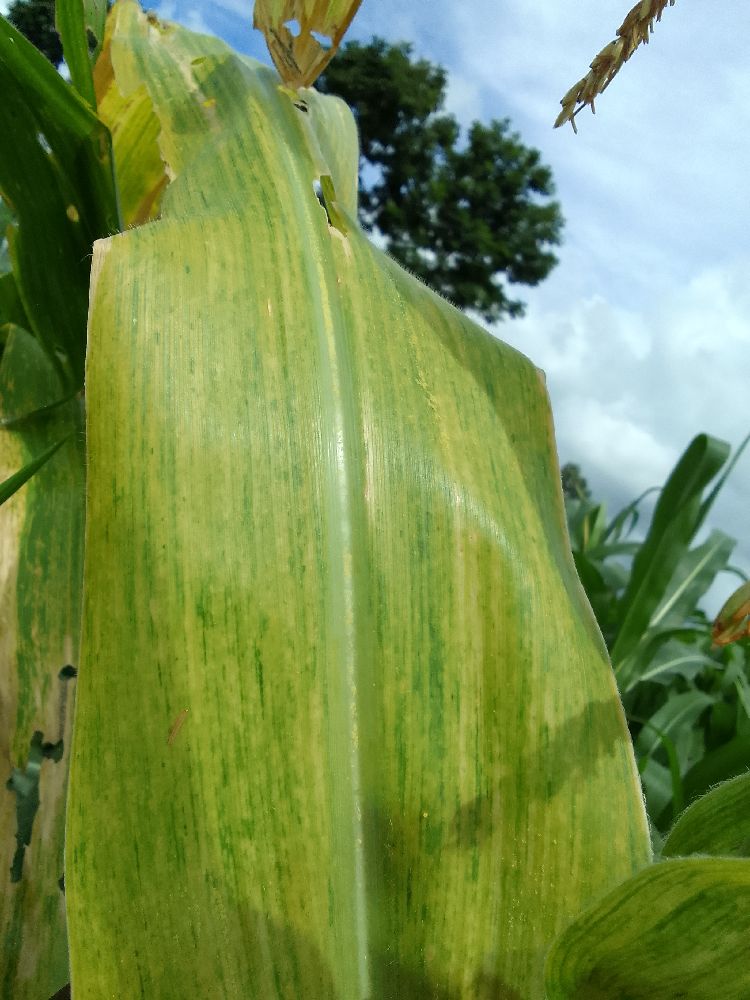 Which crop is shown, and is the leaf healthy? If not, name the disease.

maize, maize lethal necrosis
